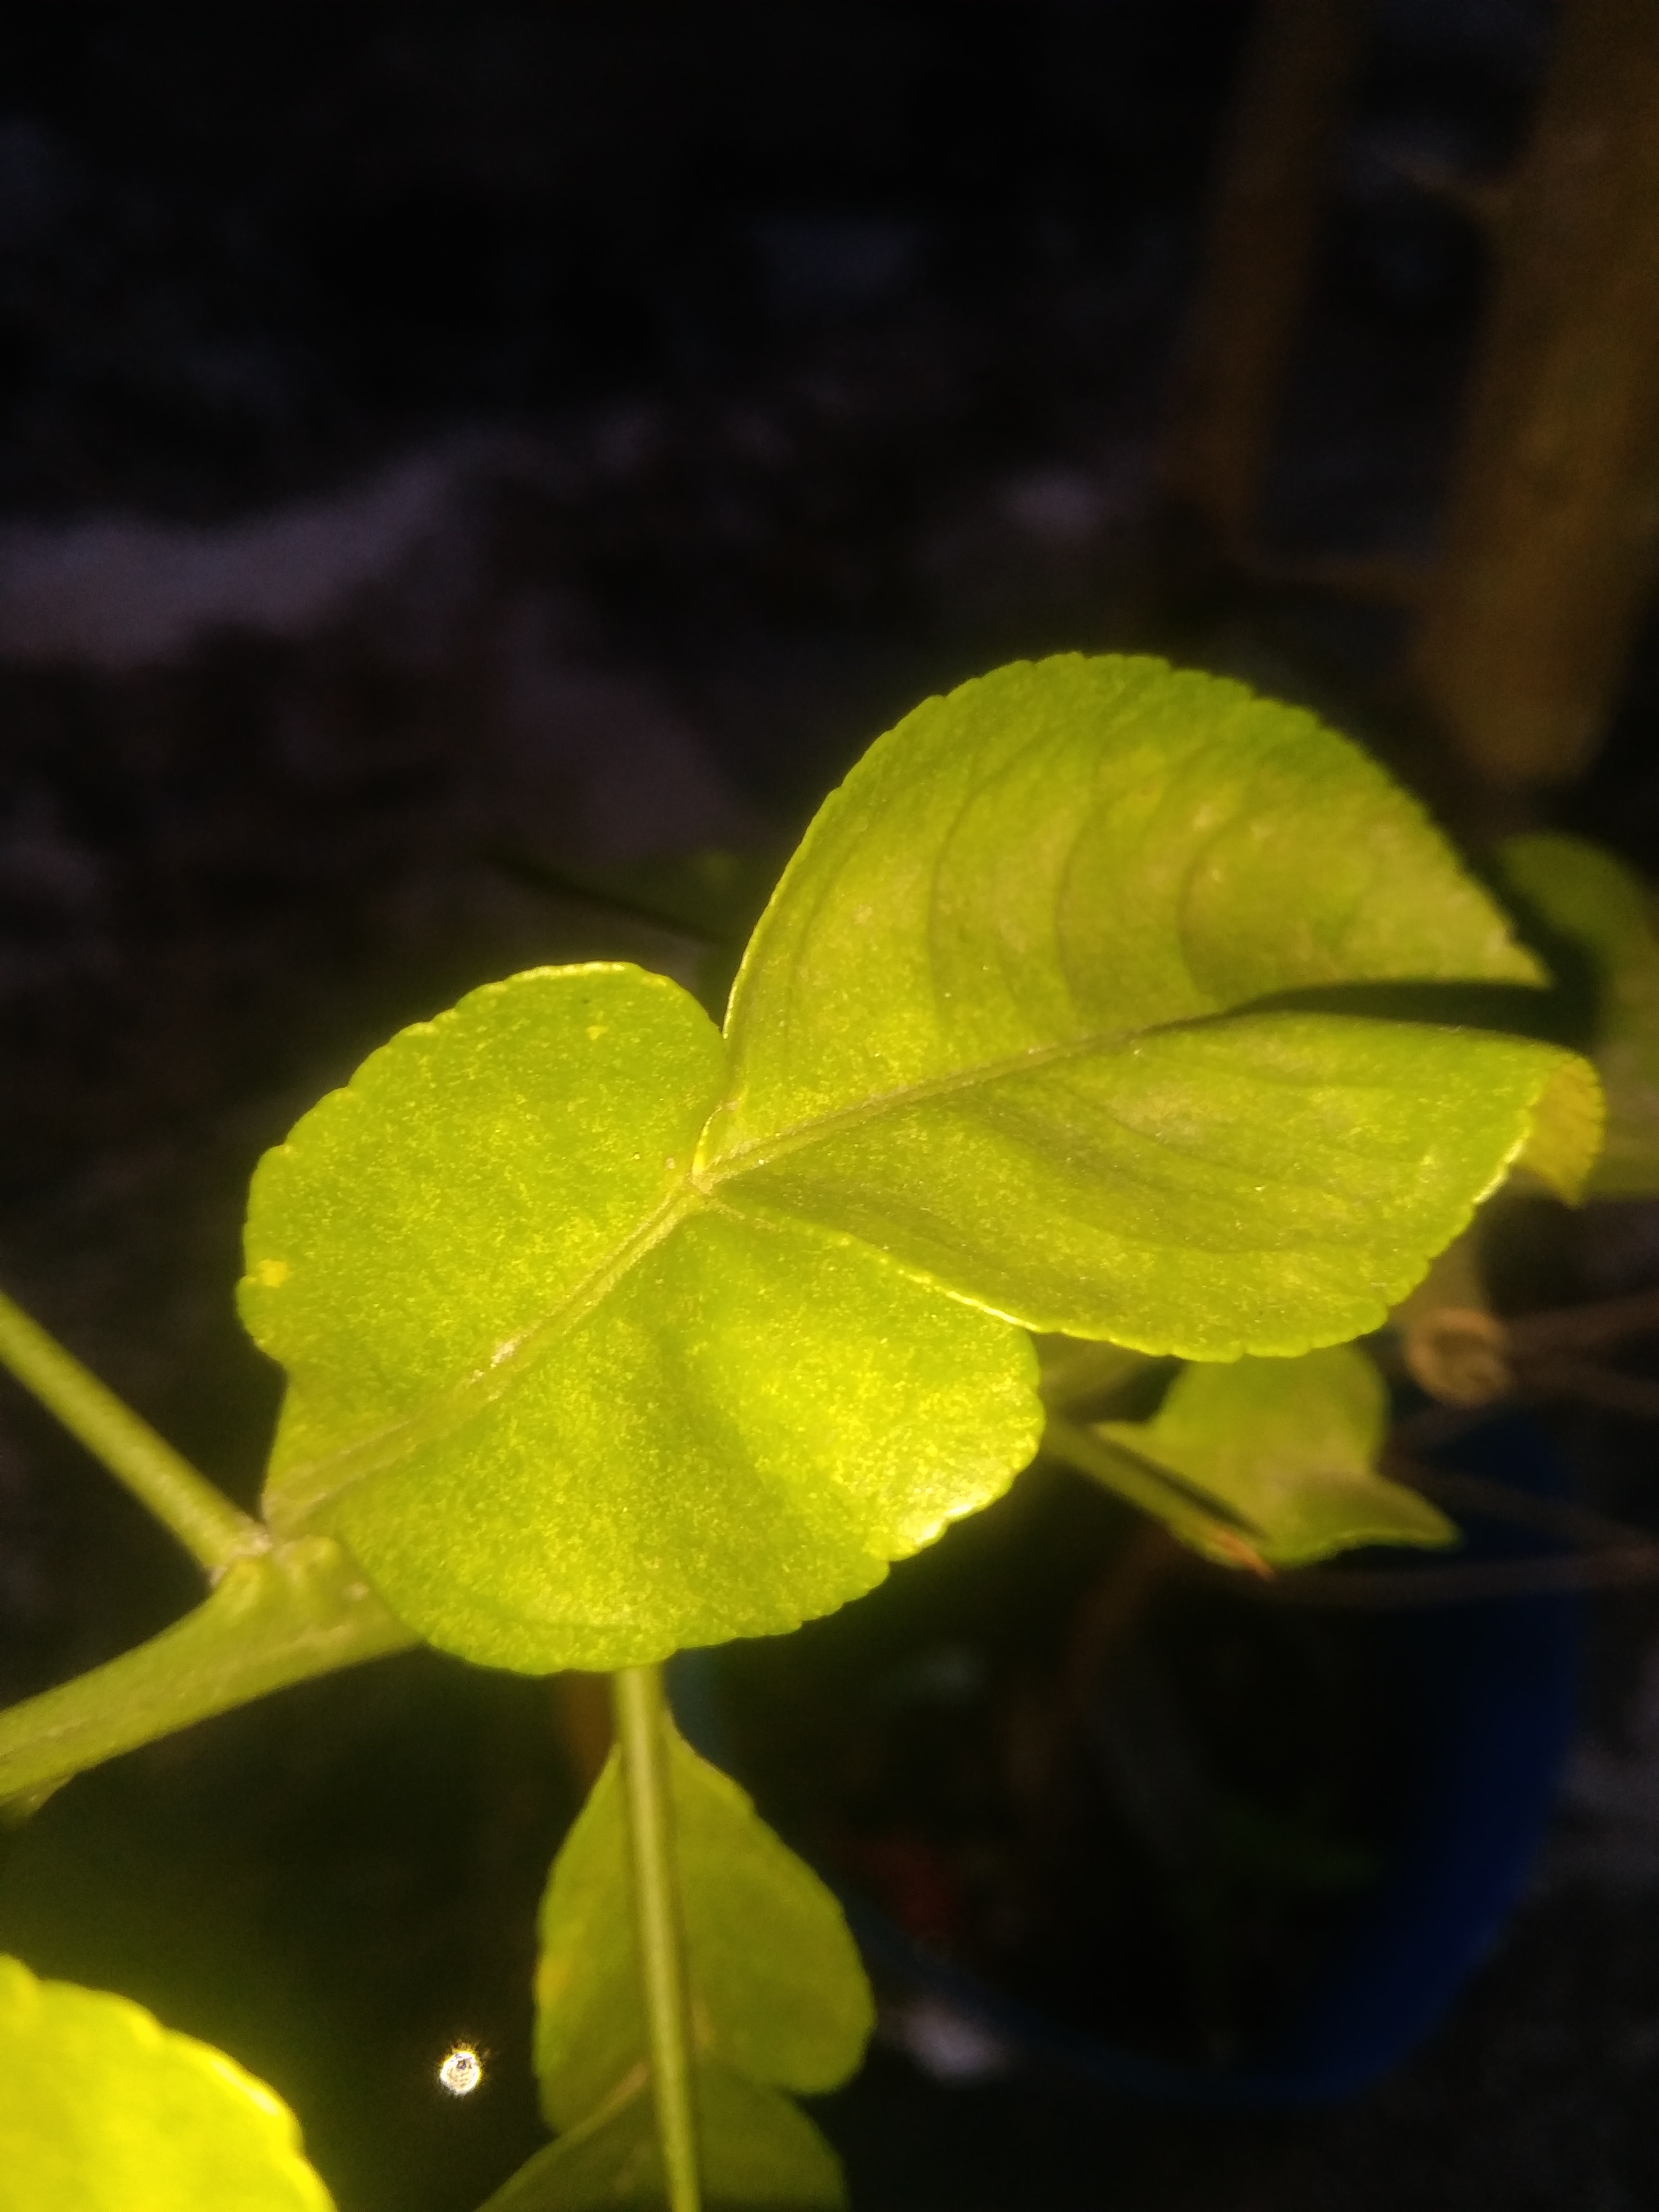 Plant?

lemon
